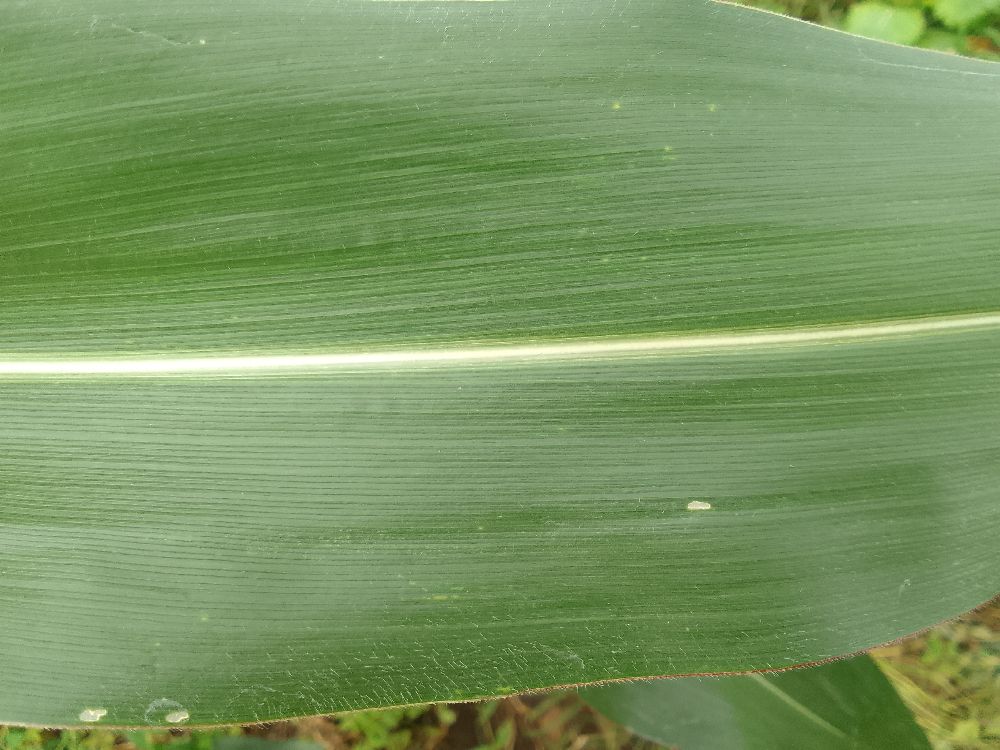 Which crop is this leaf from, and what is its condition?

maize, healthy
